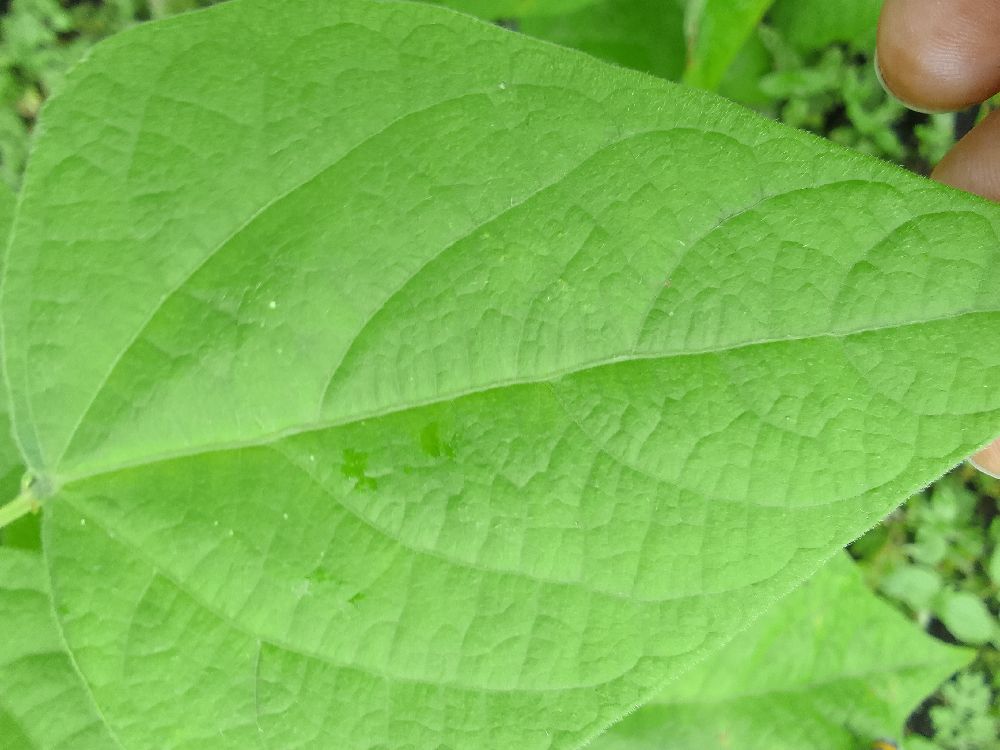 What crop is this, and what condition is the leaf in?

common bean, healthy
